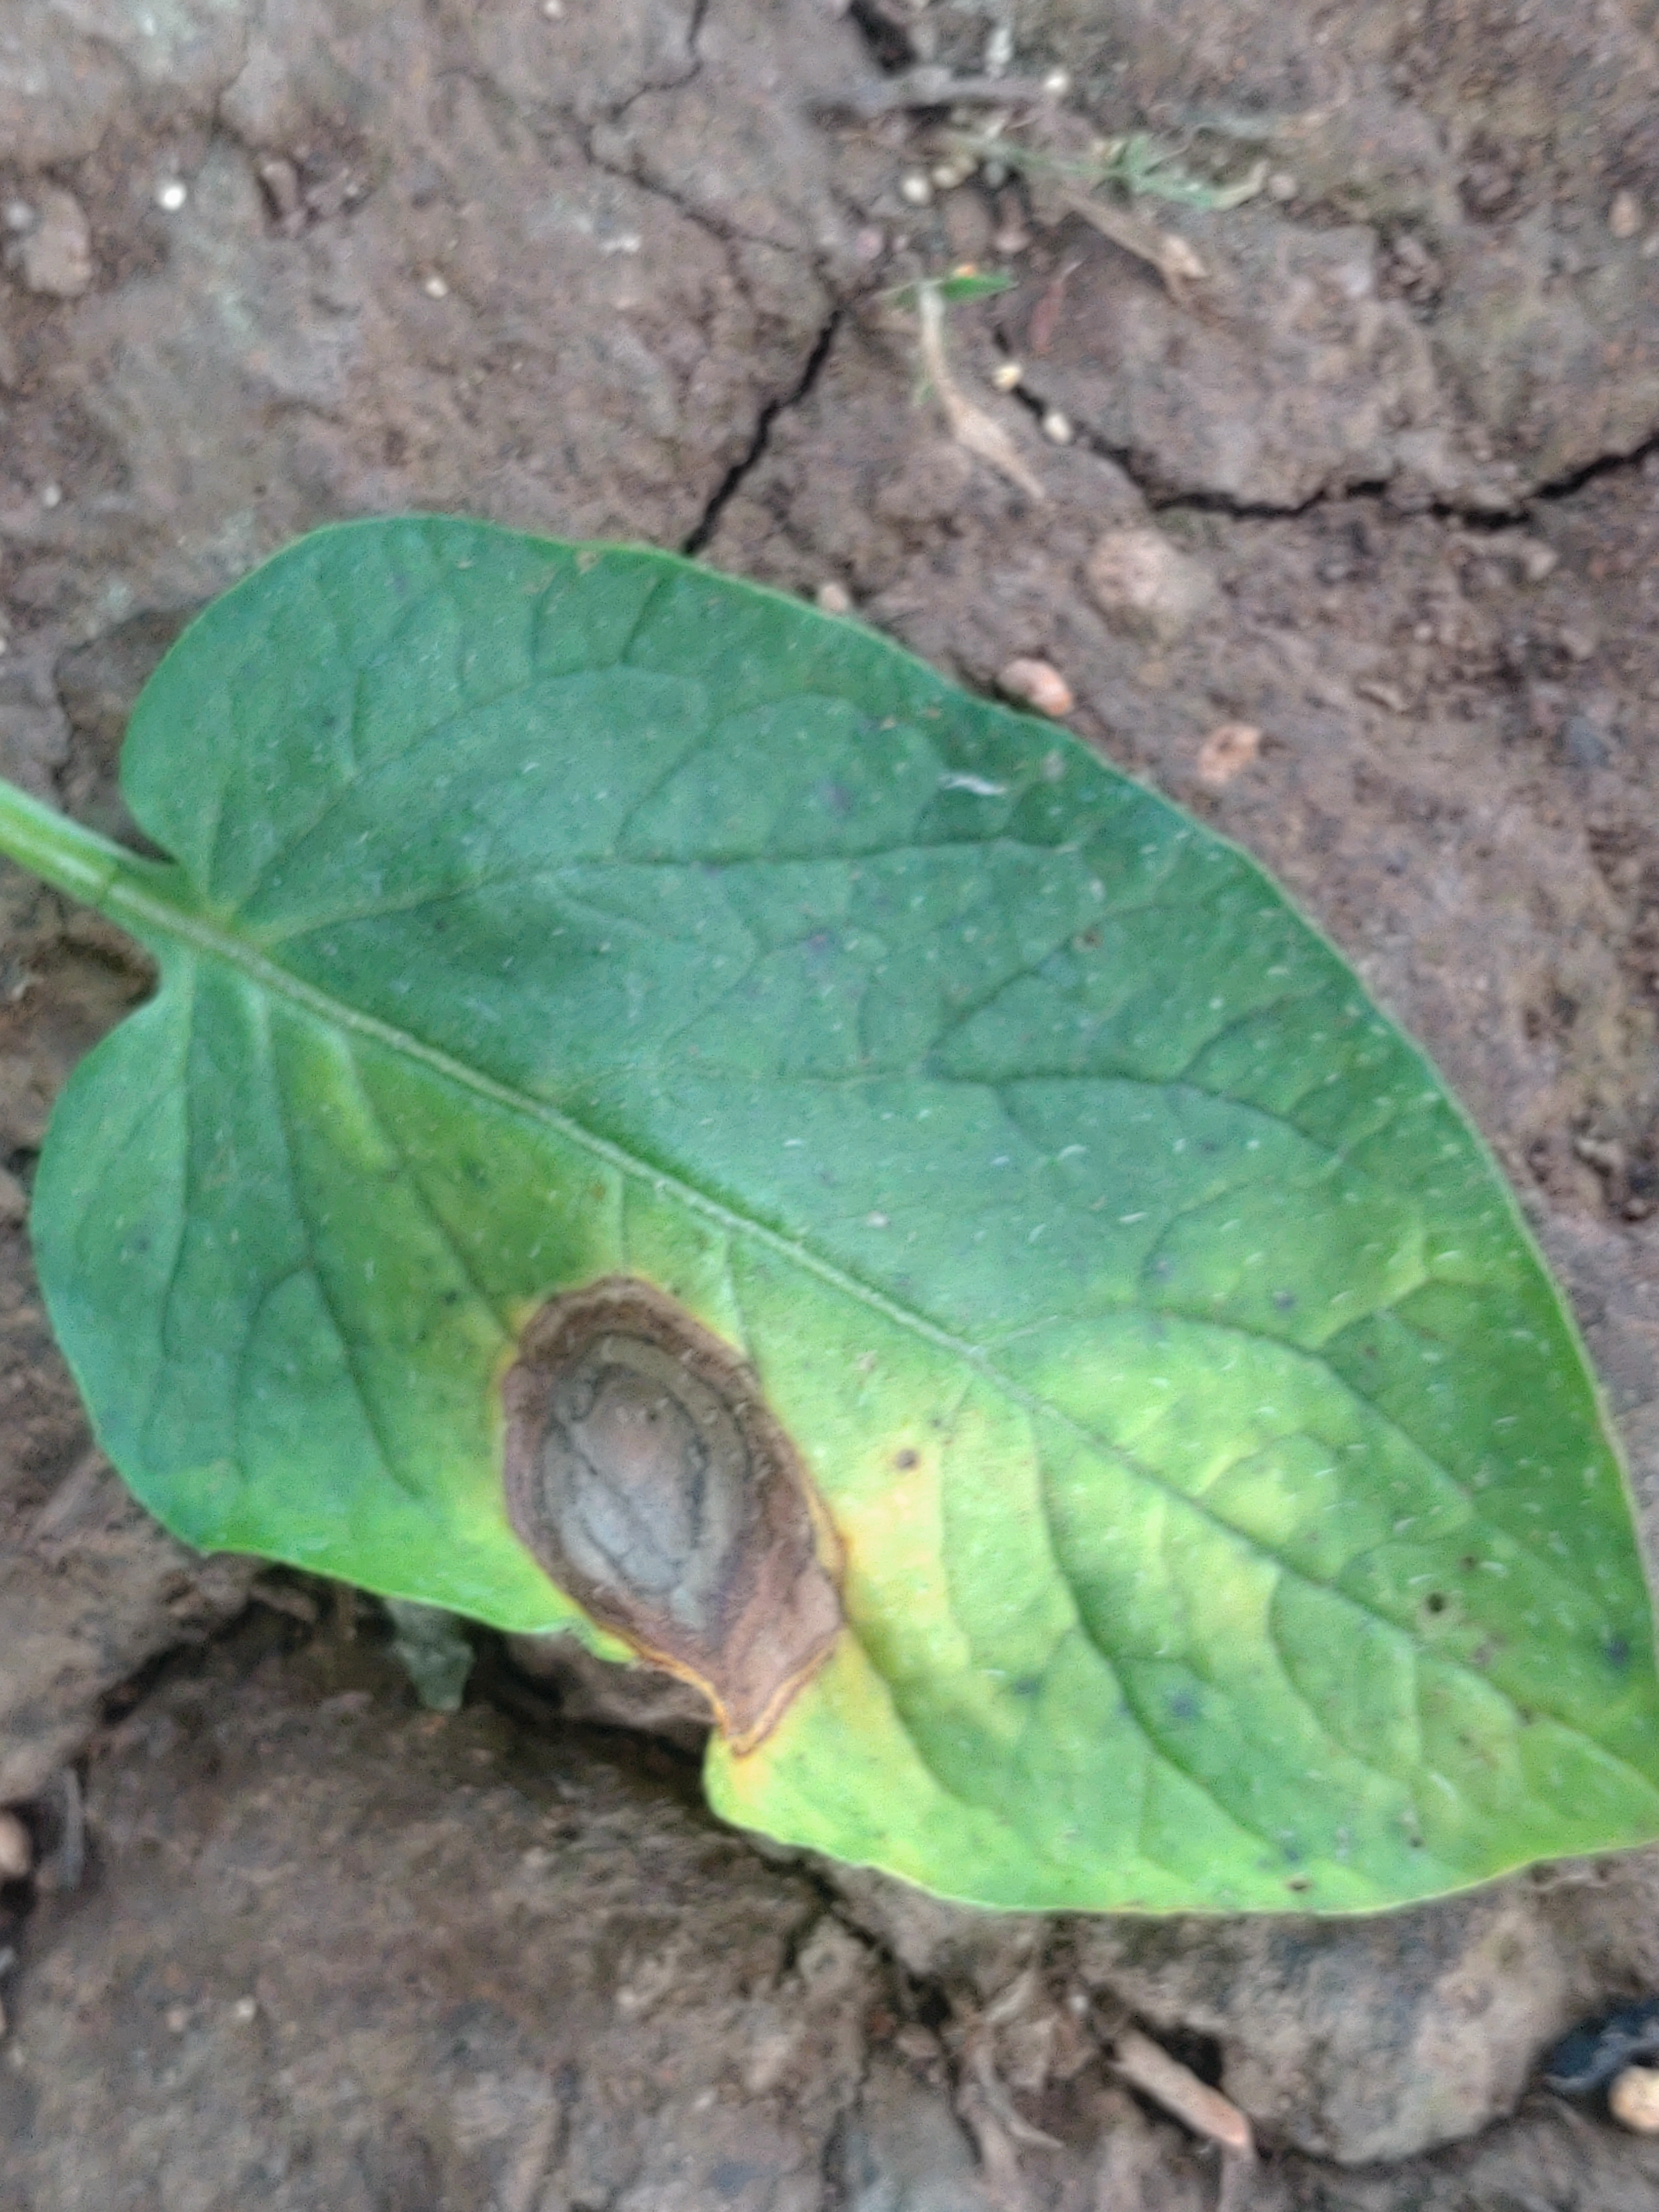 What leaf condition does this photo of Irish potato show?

early blight
